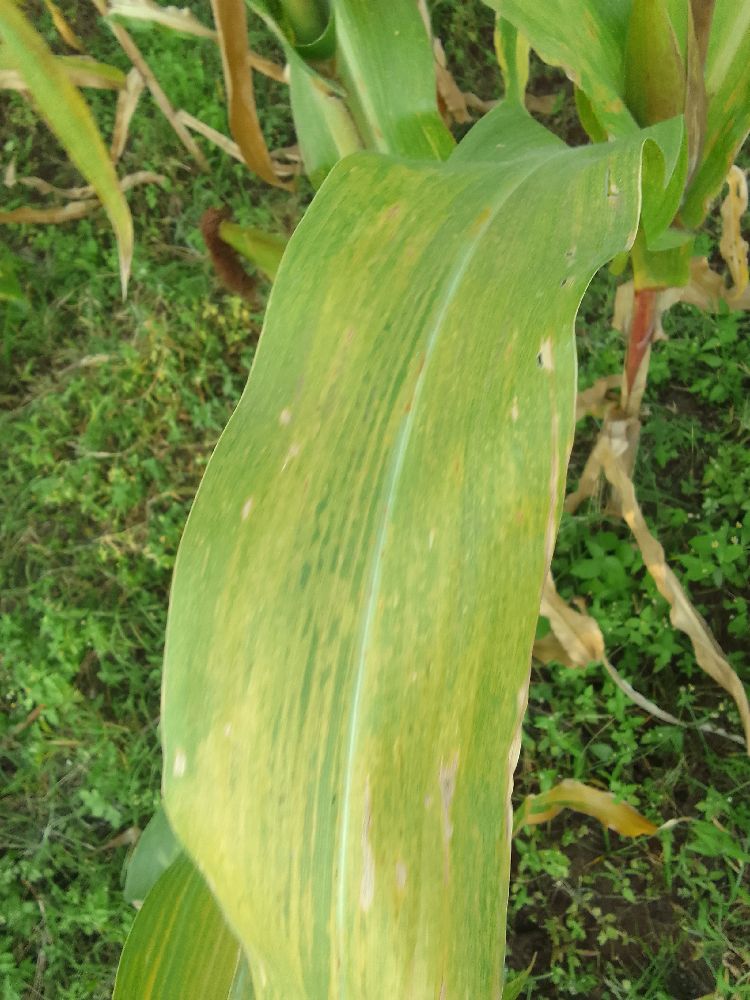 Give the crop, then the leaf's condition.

maize, maize lethal necrosis
